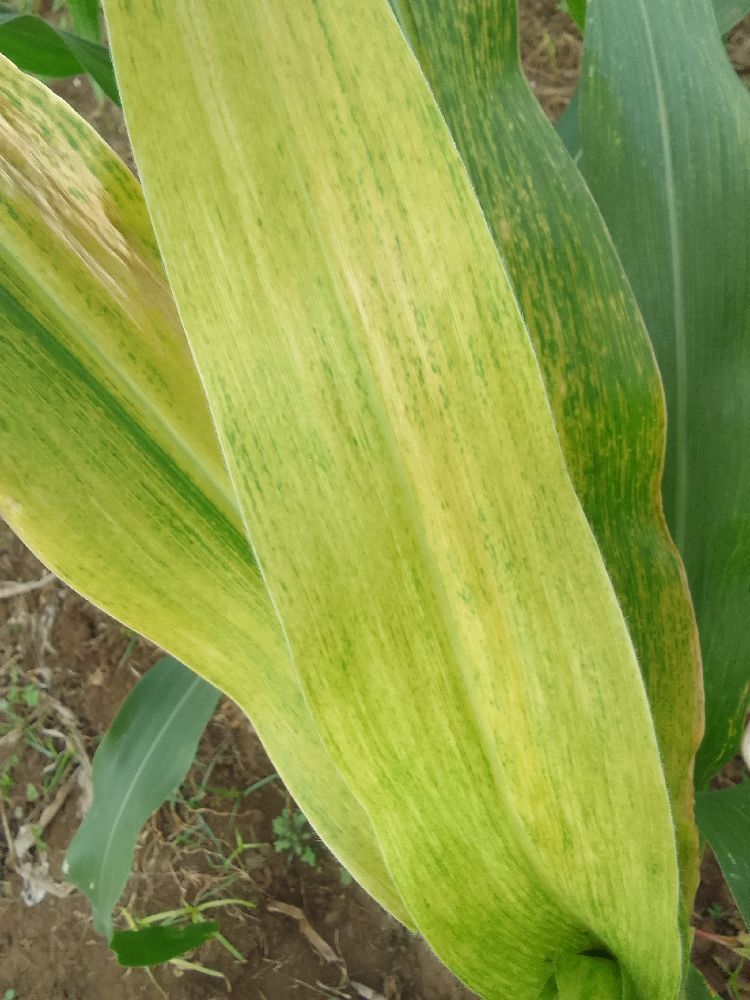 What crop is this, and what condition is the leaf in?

maize, maize lethal necrosis
